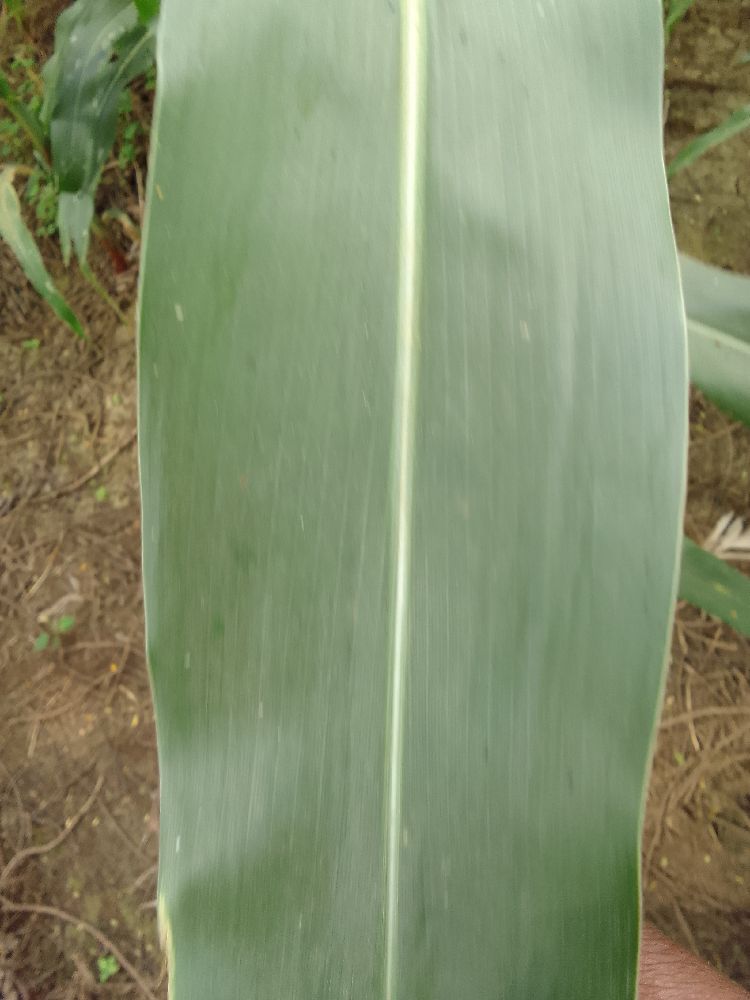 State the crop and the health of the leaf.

maize, healthy
